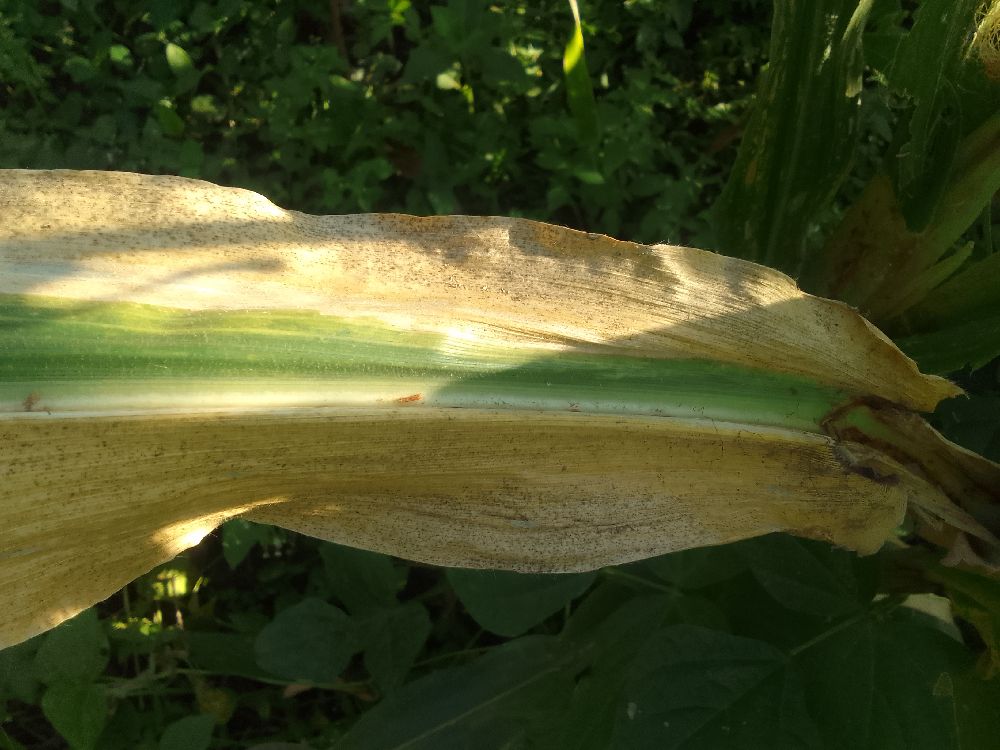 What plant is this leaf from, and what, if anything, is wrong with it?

maize, maize lethal necrosis
